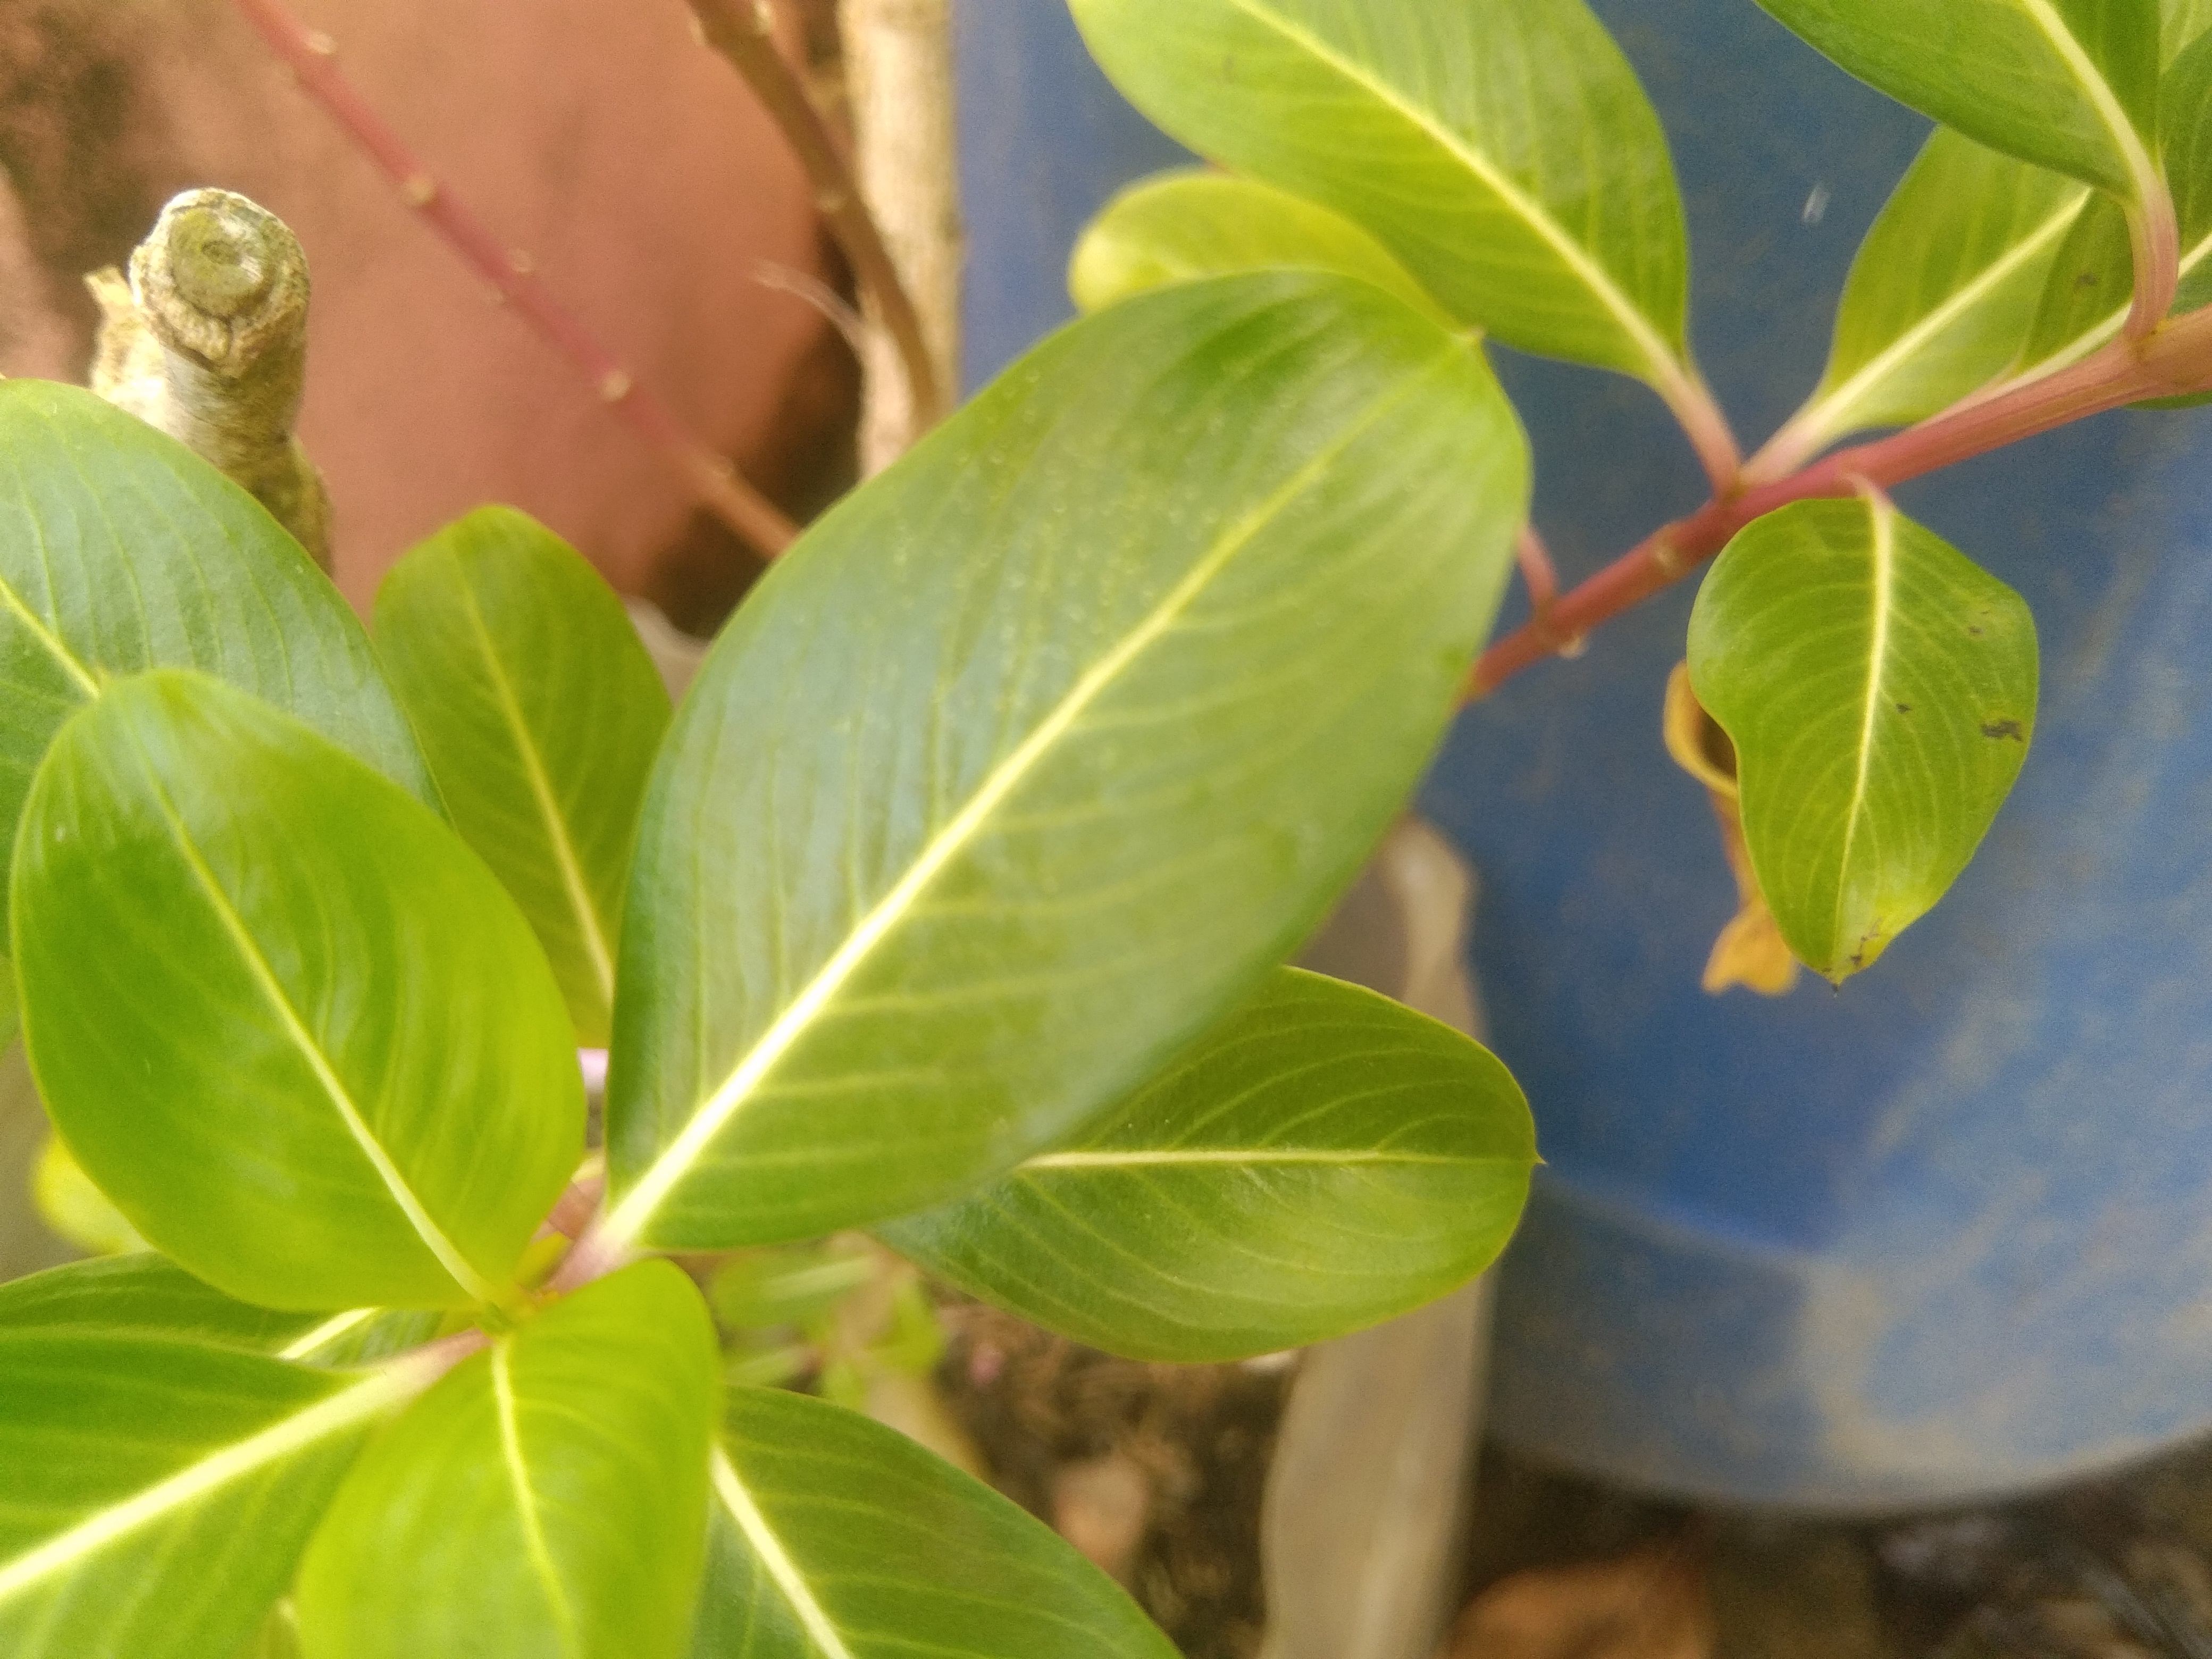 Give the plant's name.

rose periwinkle
